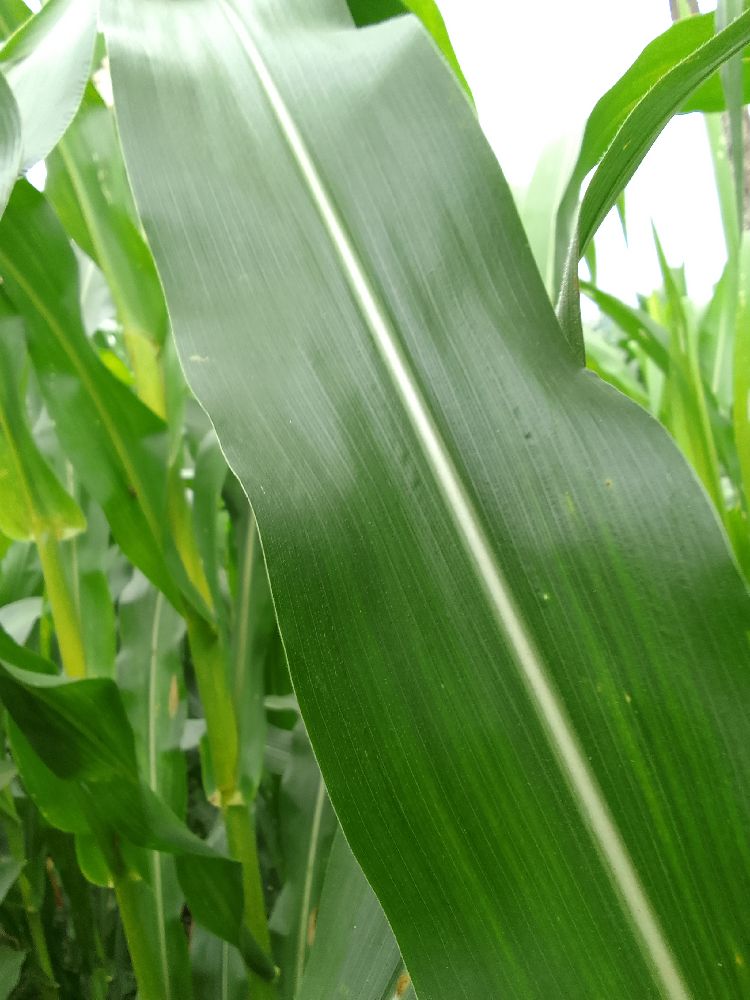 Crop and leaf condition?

maize, healthy
